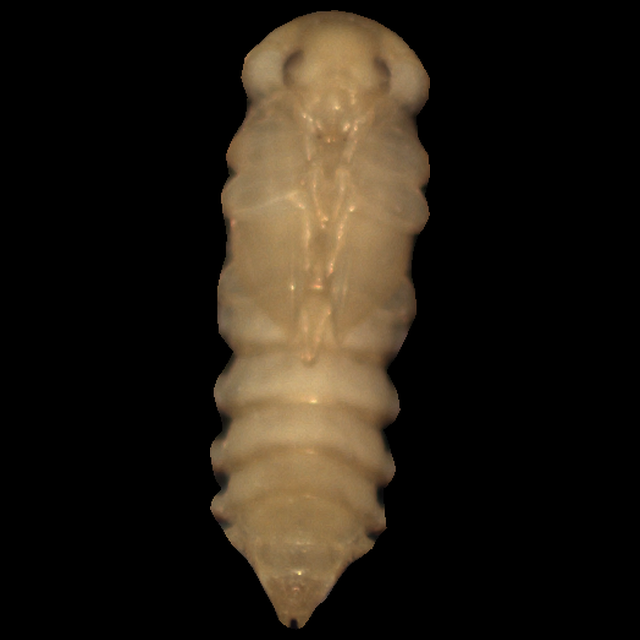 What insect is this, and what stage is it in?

mealworm pupa
